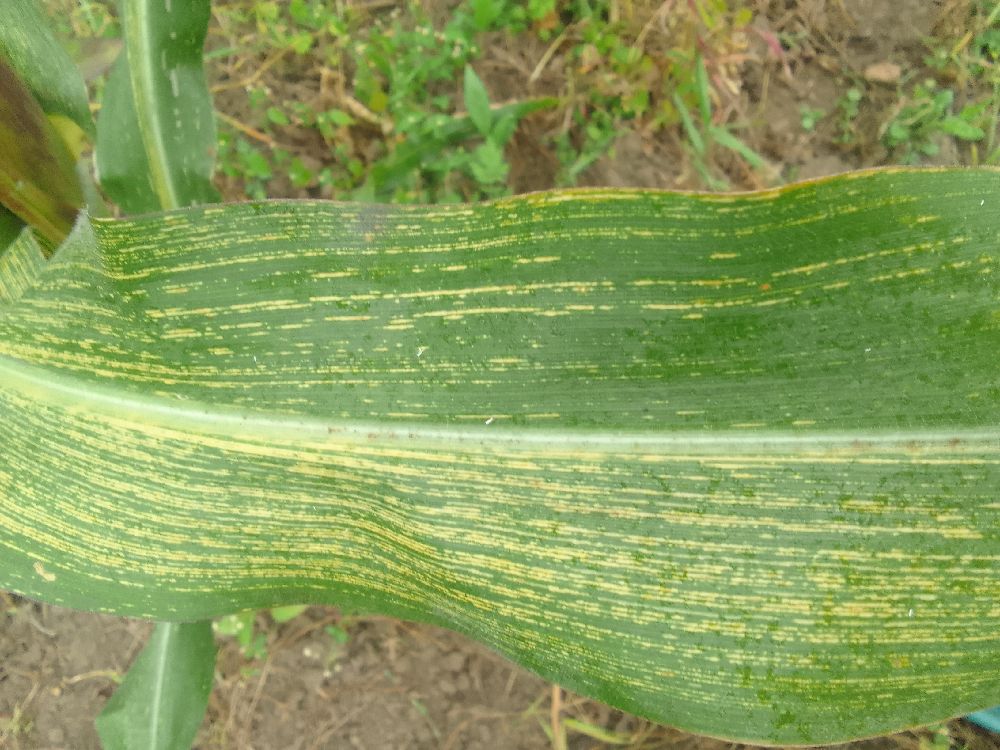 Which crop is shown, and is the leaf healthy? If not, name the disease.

maize, maize streak virus
